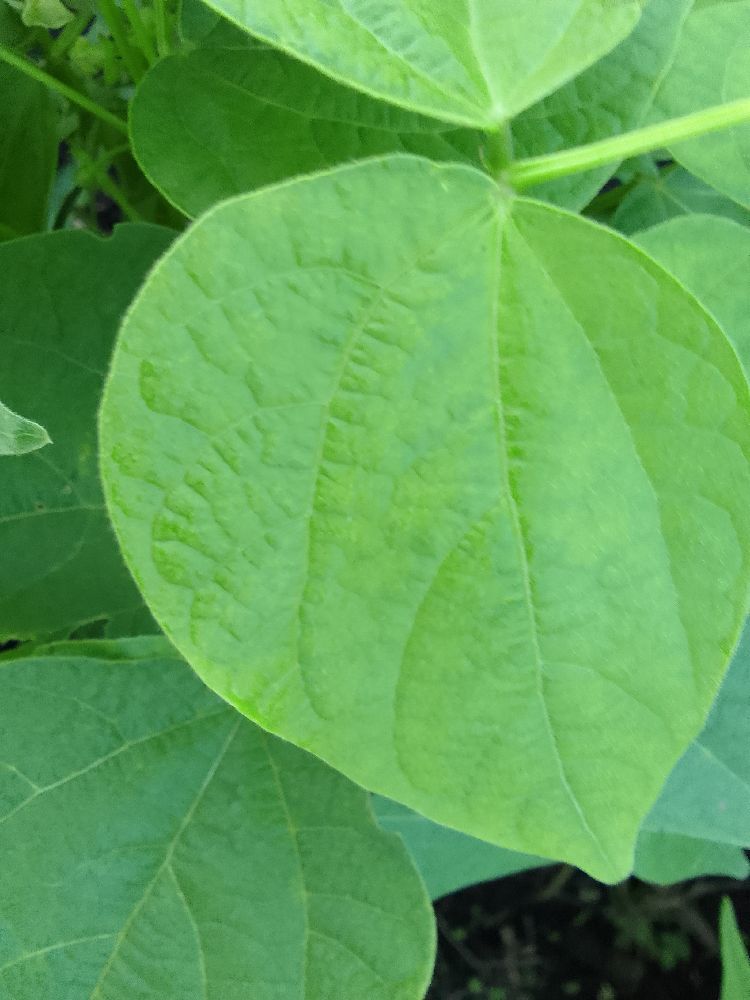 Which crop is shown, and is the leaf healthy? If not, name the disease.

common bean, healthy
